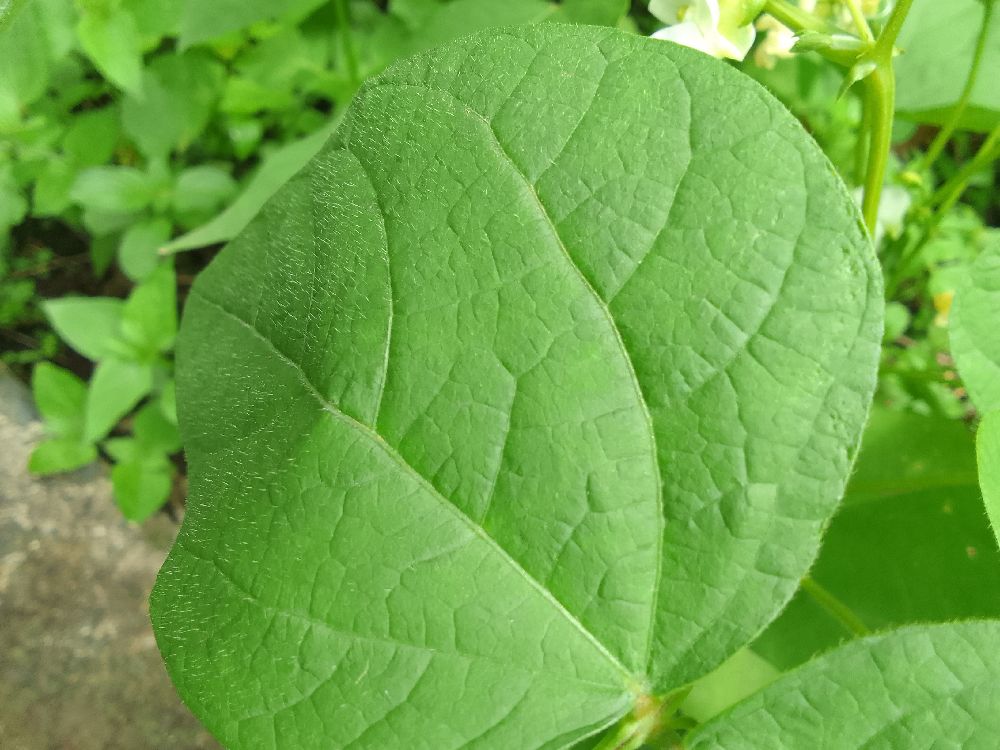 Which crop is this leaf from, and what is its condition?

common bean, healthy
